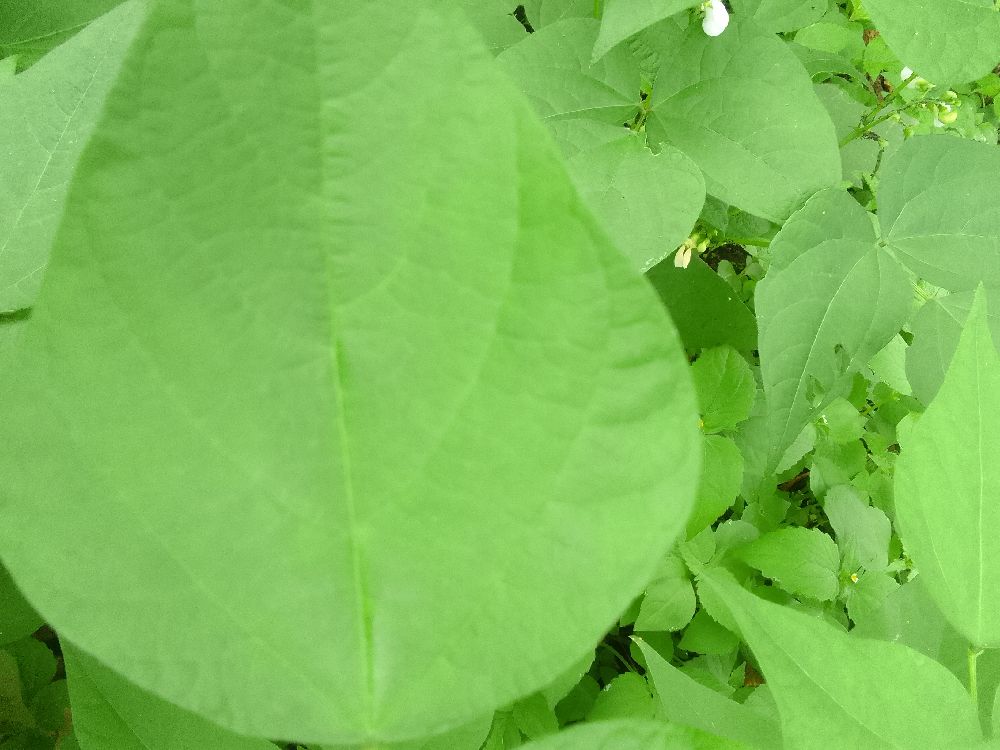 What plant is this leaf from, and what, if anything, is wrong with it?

common bean, healthy
